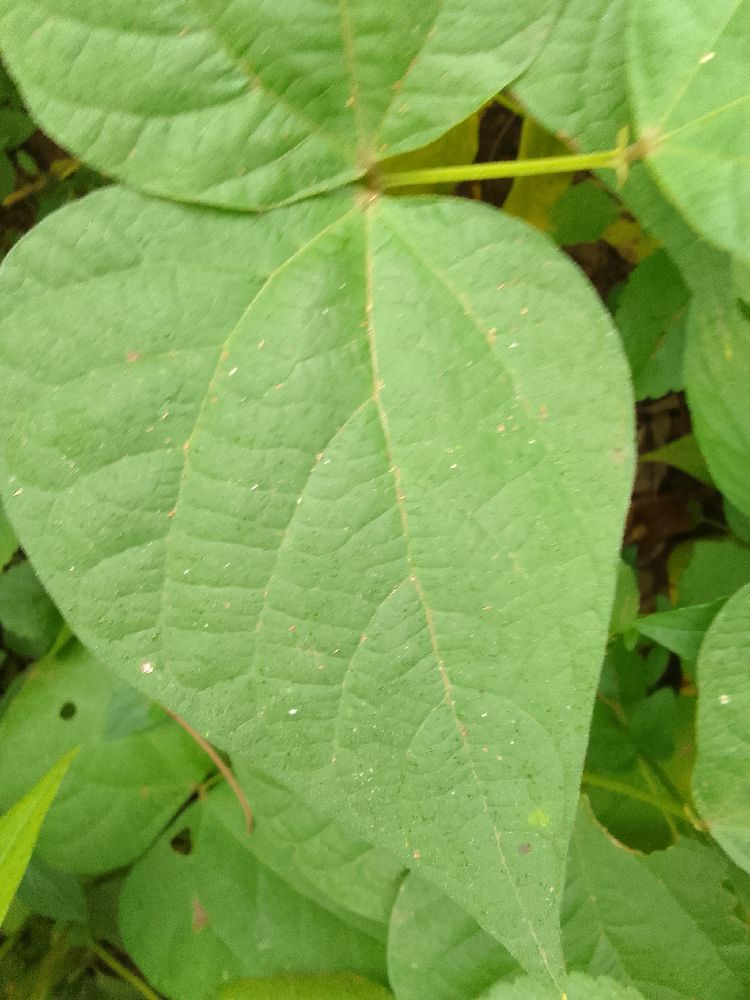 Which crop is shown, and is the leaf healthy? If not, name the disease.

common bean, healthy
